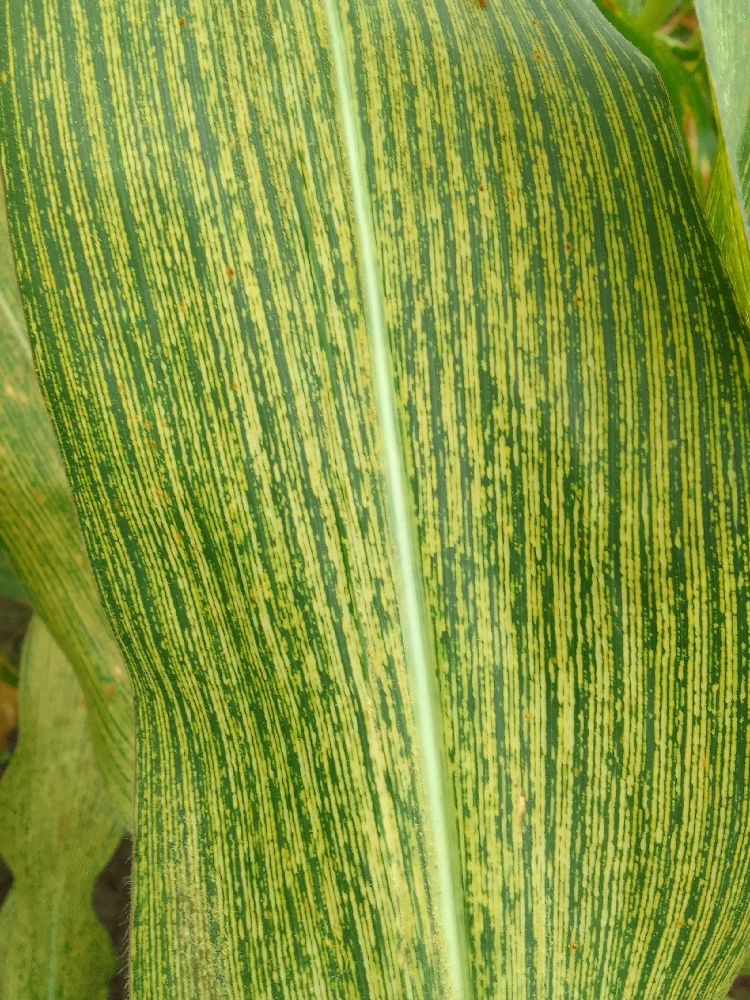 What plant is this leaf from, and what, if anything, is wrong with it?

maize, maize streak virus
